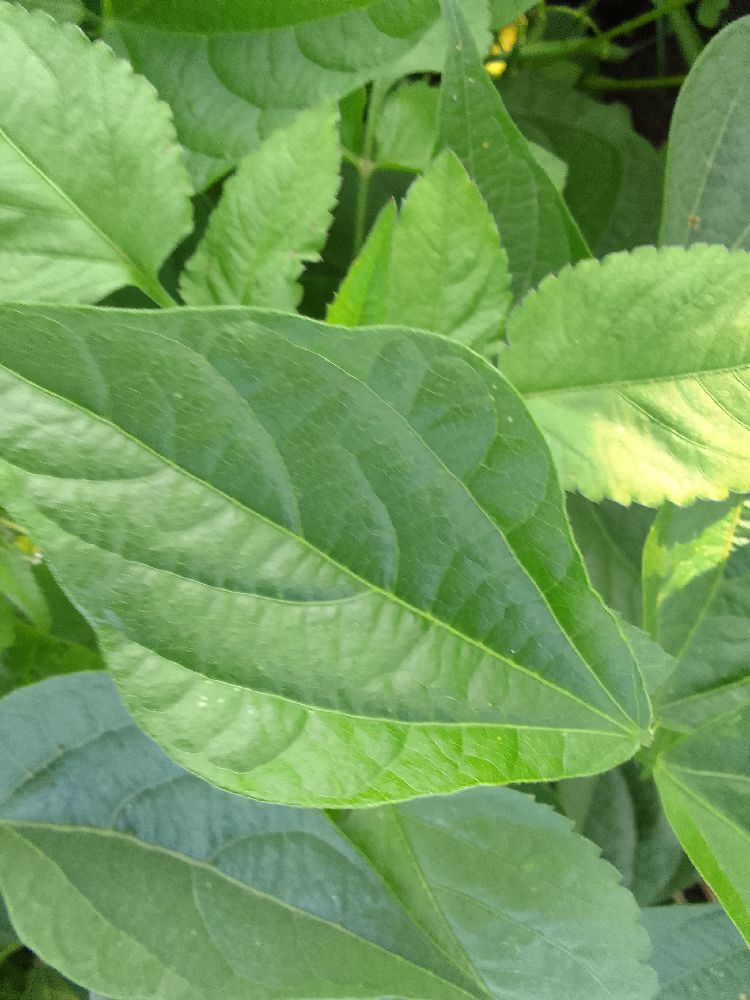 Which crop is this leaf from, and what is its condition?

common bean, healthy
